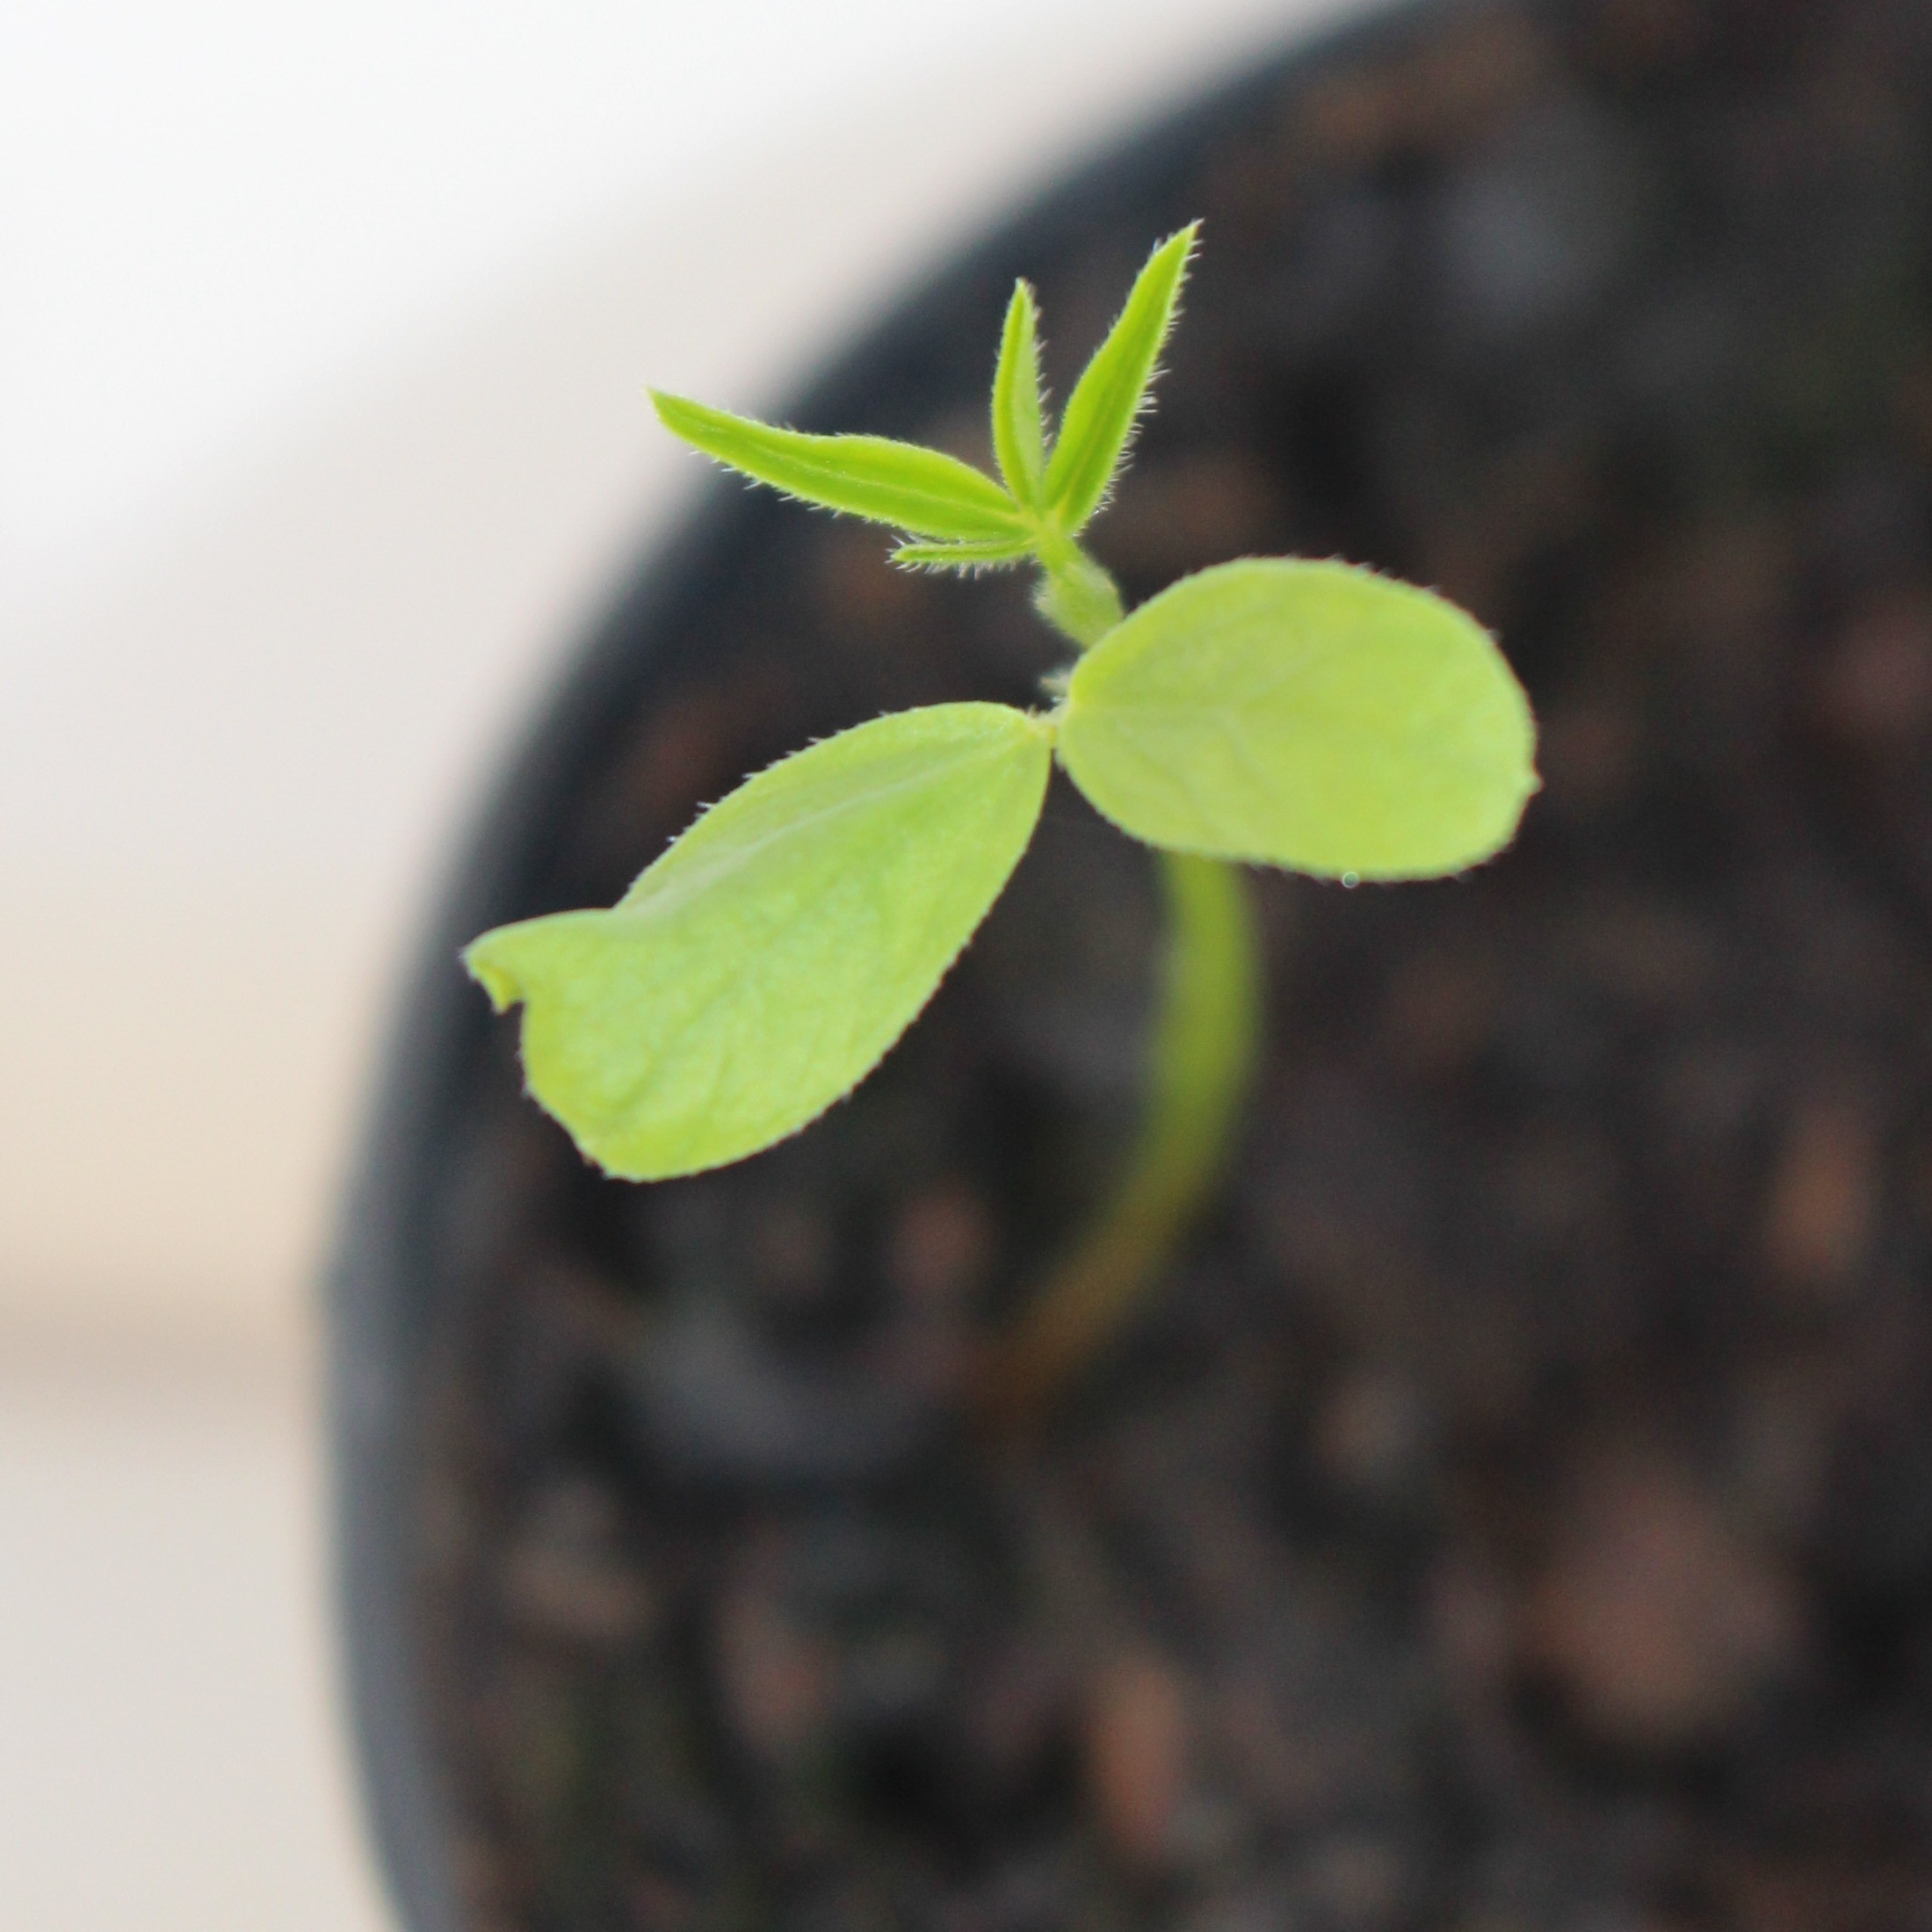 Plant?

Vicia sativa
